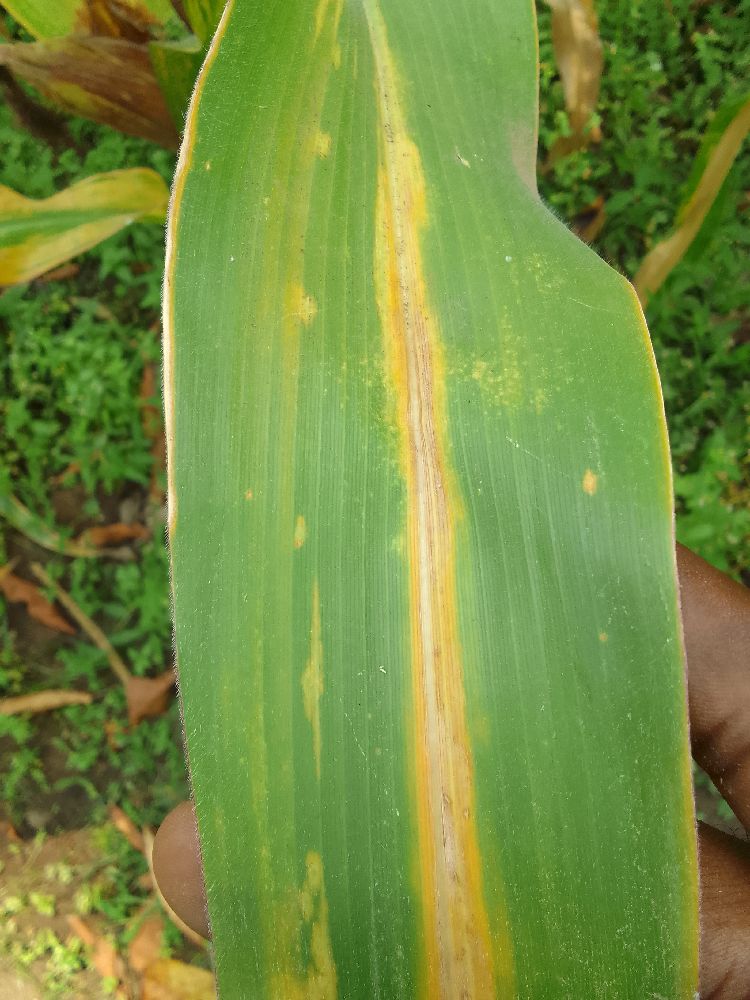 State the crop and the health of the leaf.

maize, maize lethal necrosis
